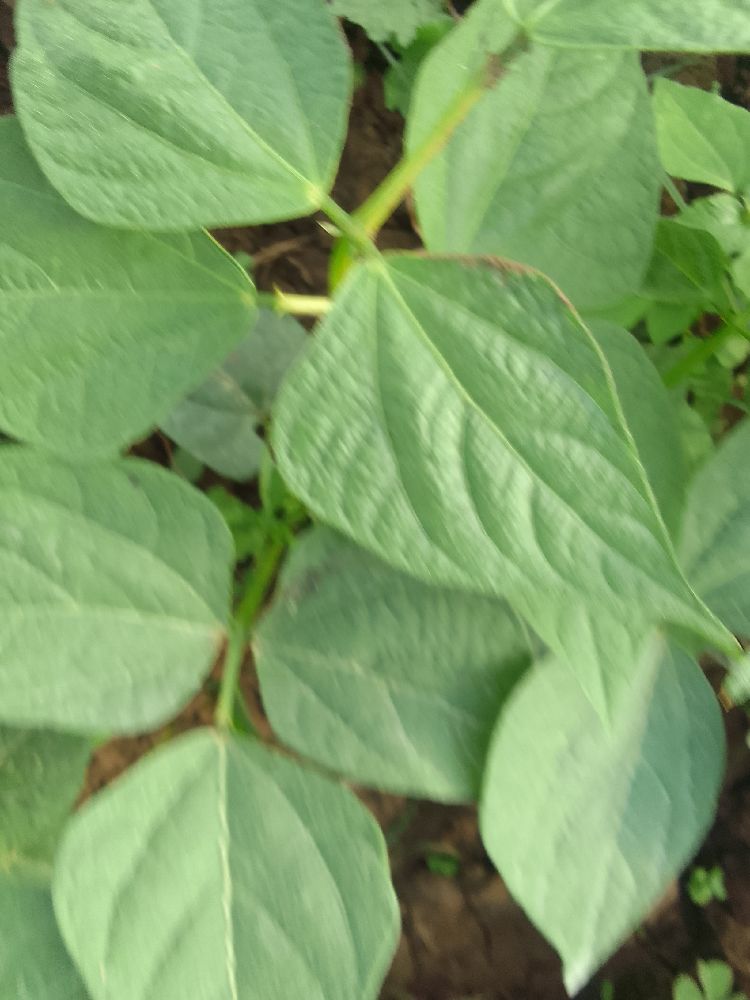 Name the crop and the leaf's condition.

common bean, healthy
